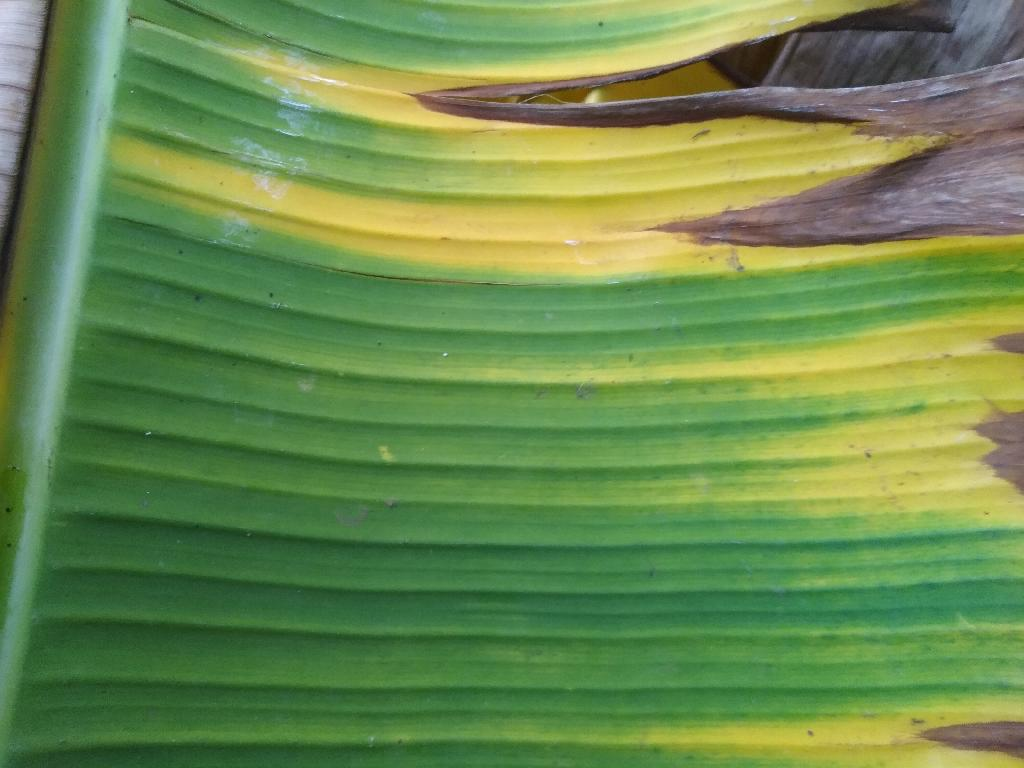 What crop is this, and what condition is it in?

banana, fusarium wilt race 1
